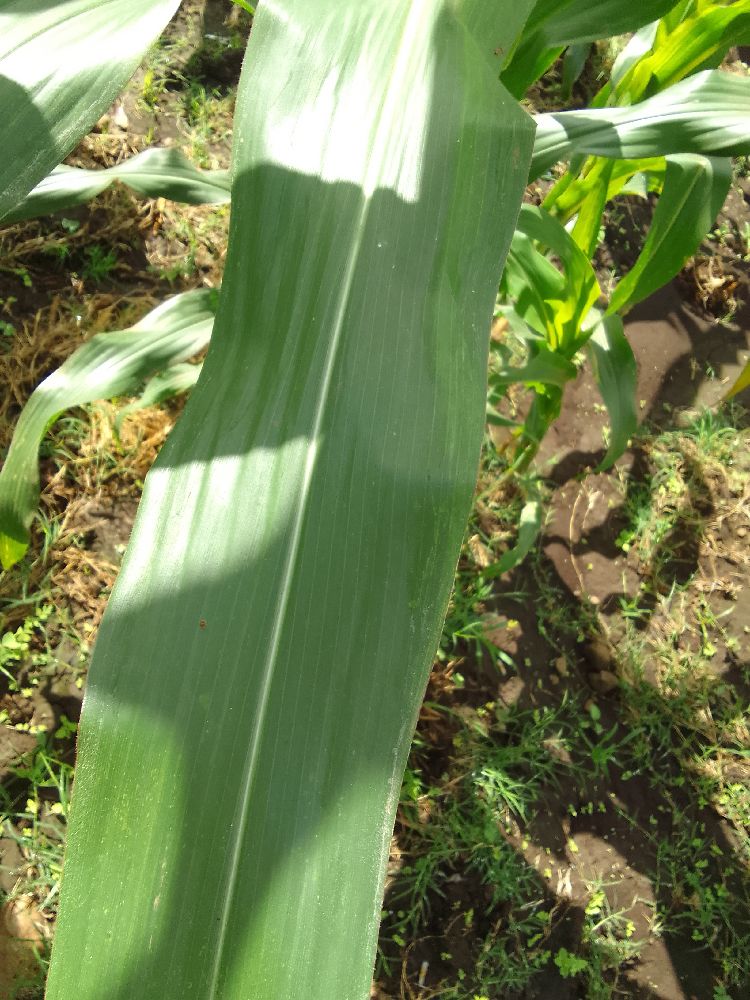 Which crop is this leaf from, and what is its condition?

maize, healthy
